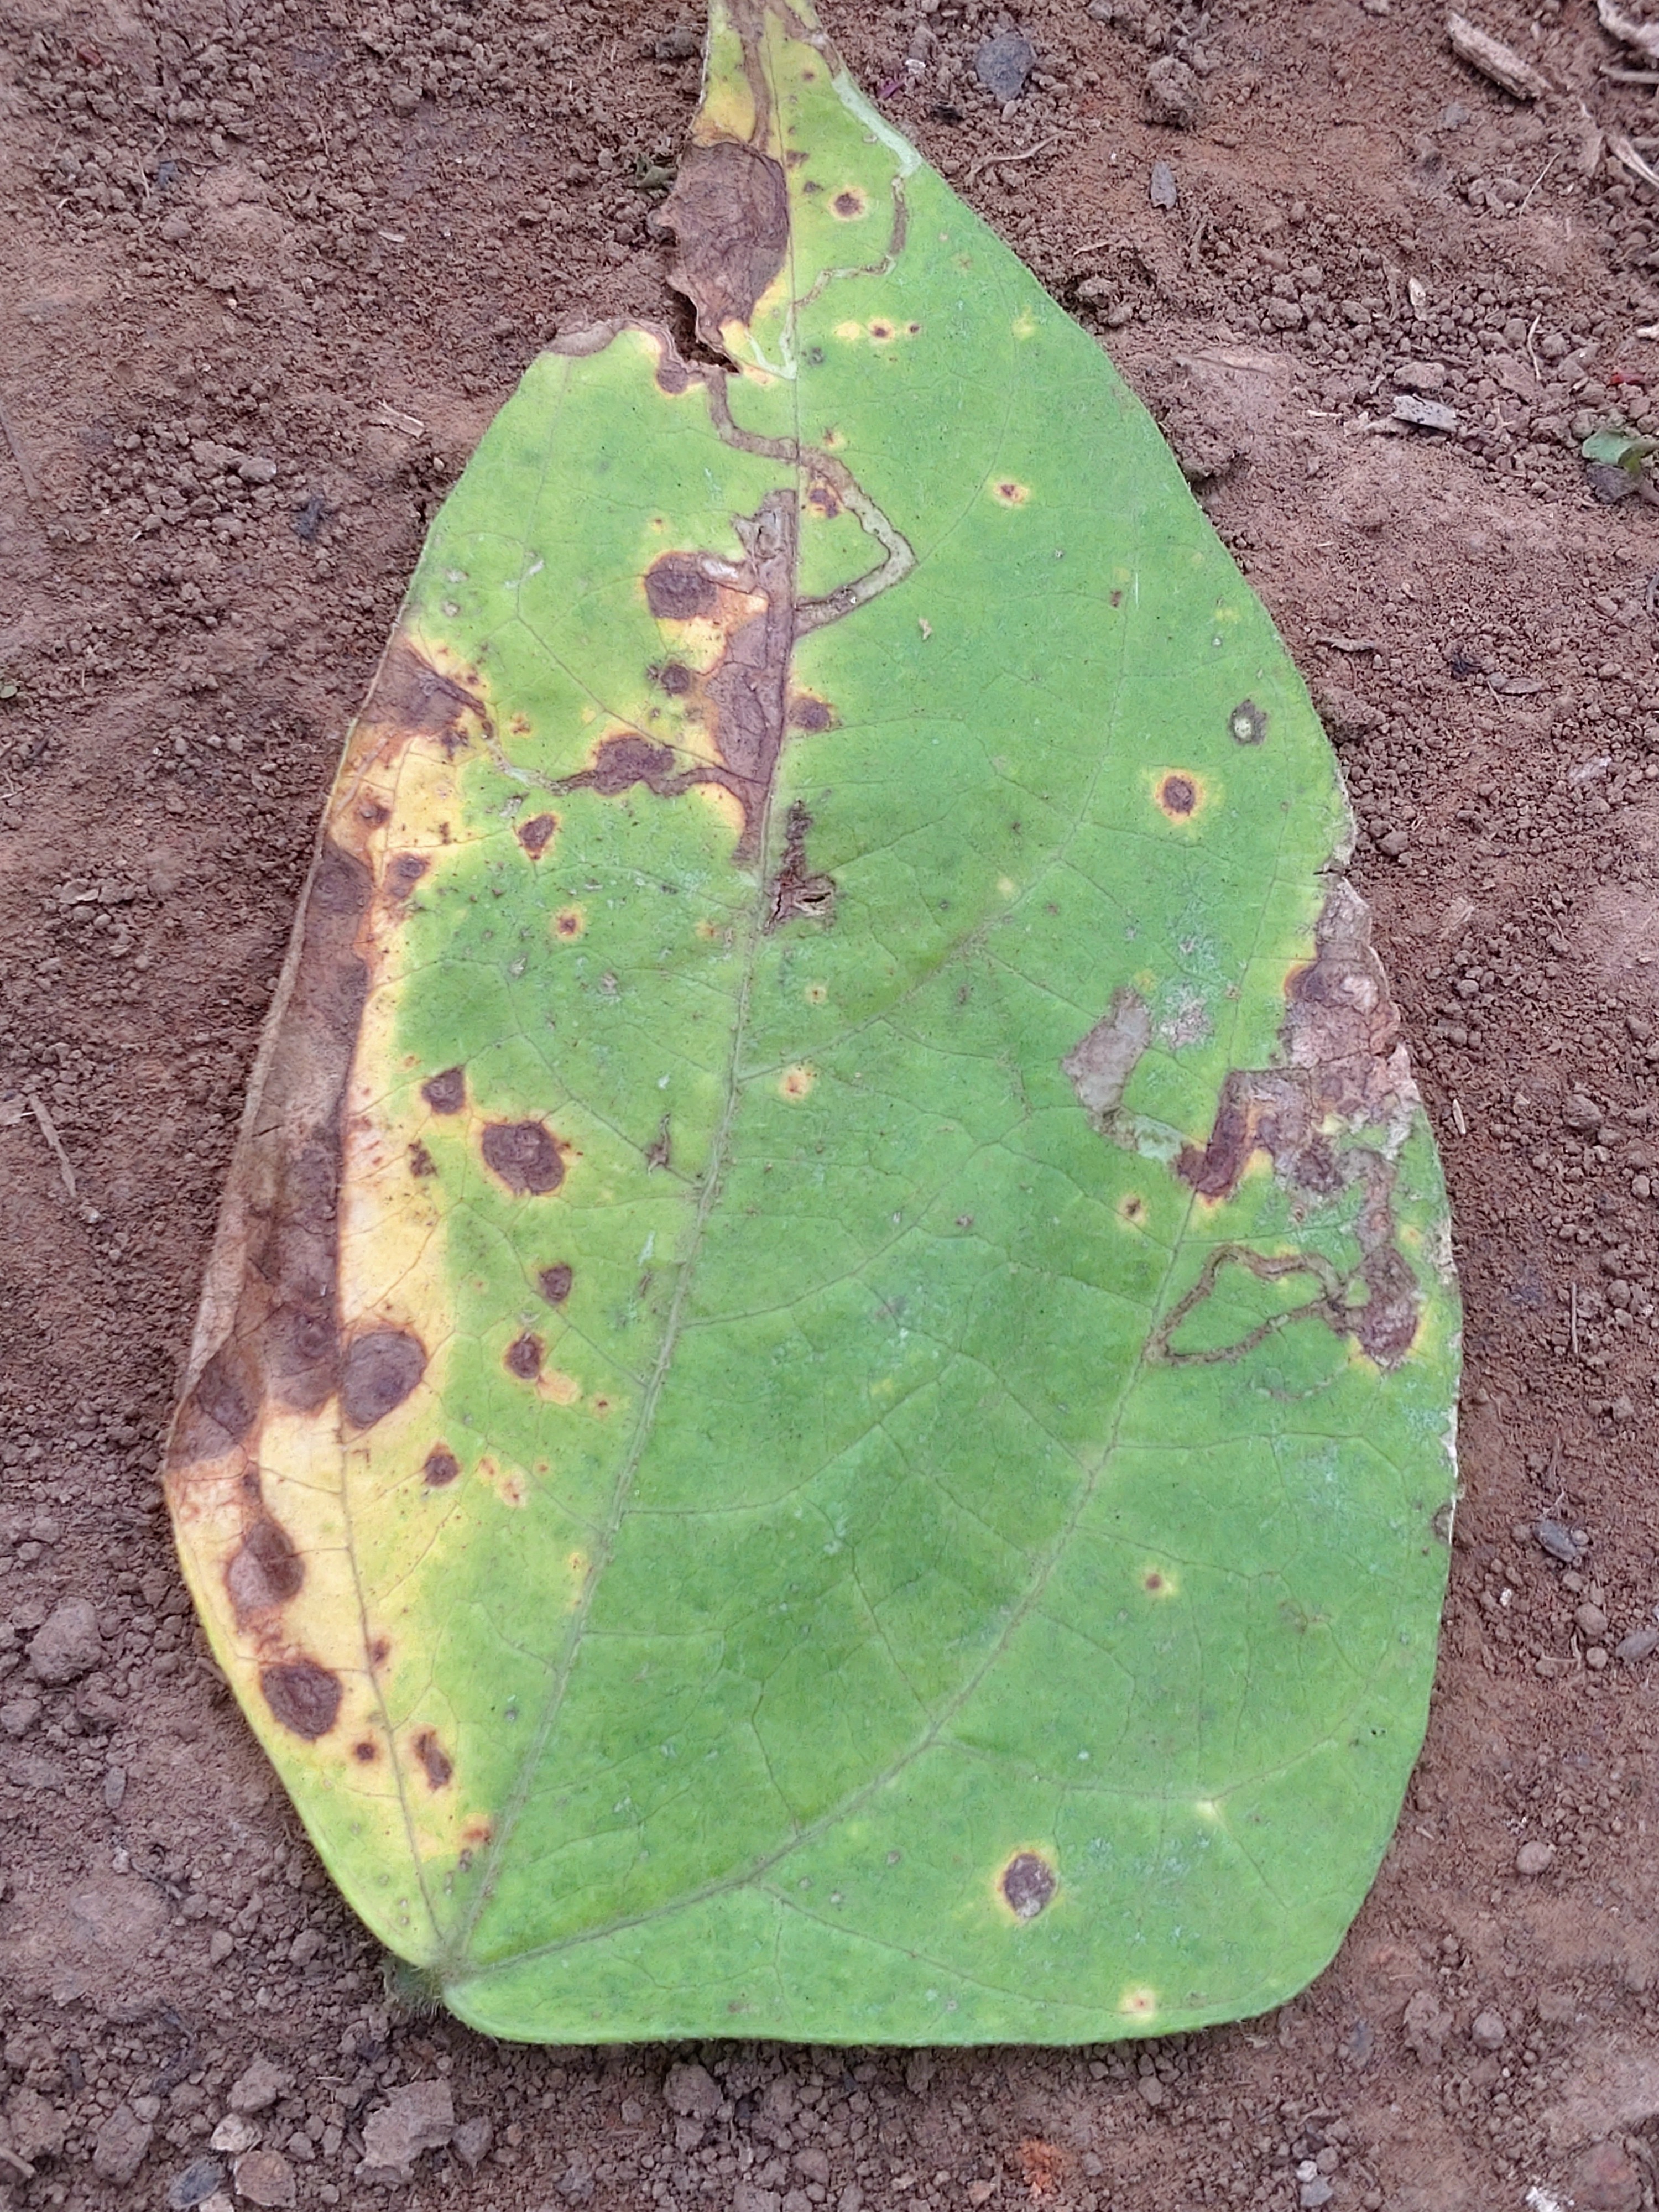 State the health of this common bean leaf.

anthracnose
